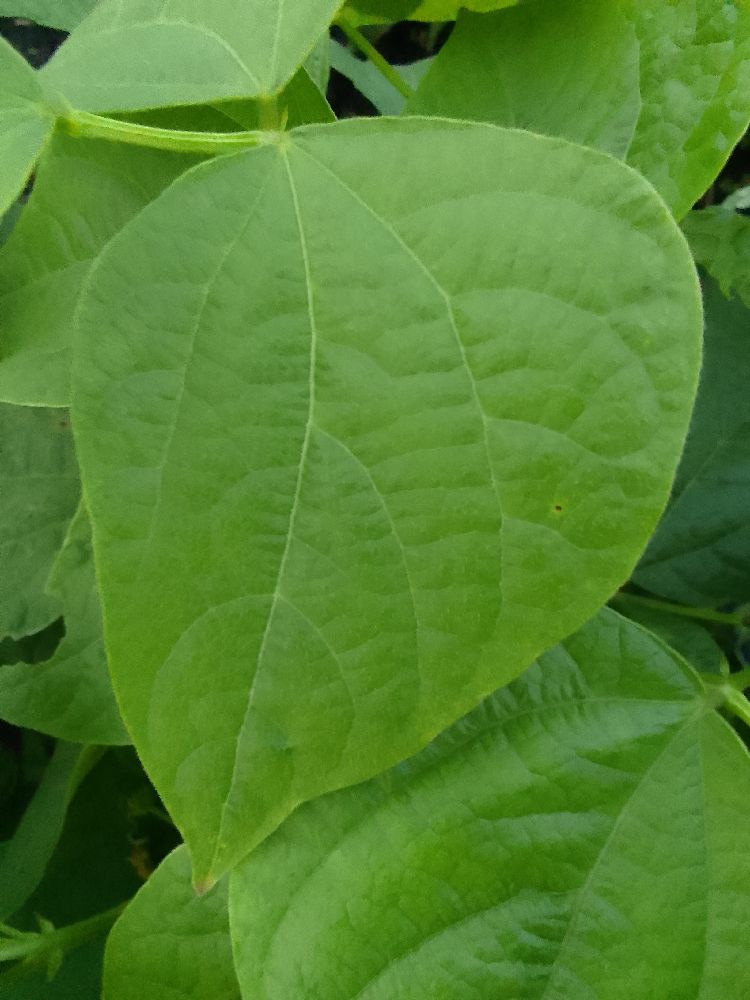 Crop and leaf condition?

common bean, healthy
